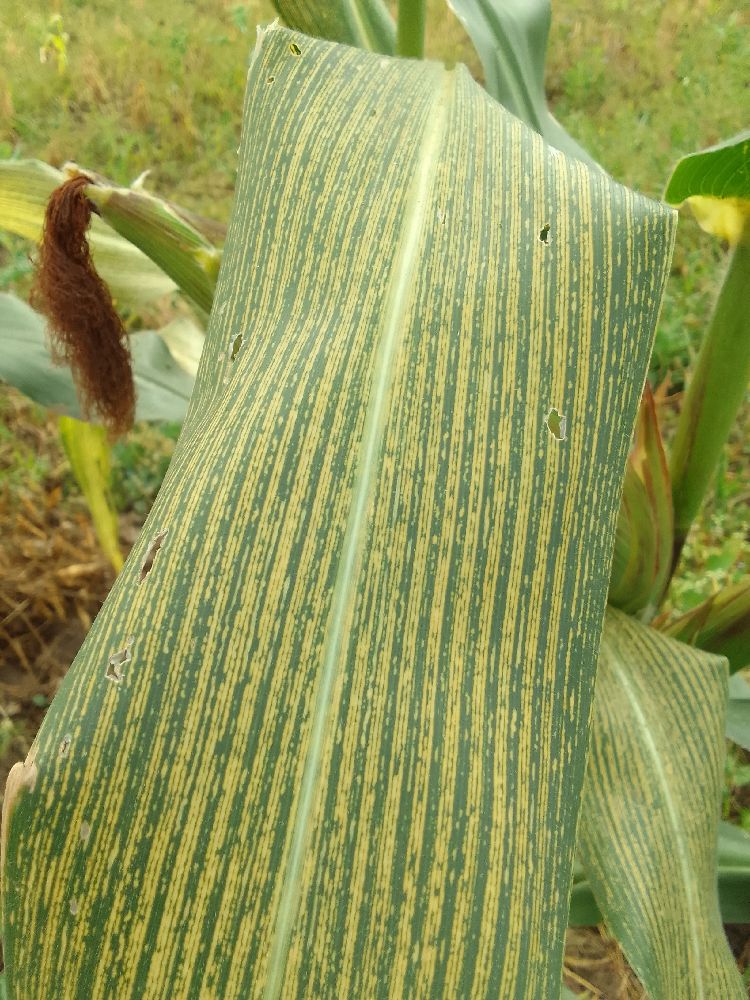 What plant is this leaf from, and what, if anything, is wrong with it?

maize, maize streak virus
